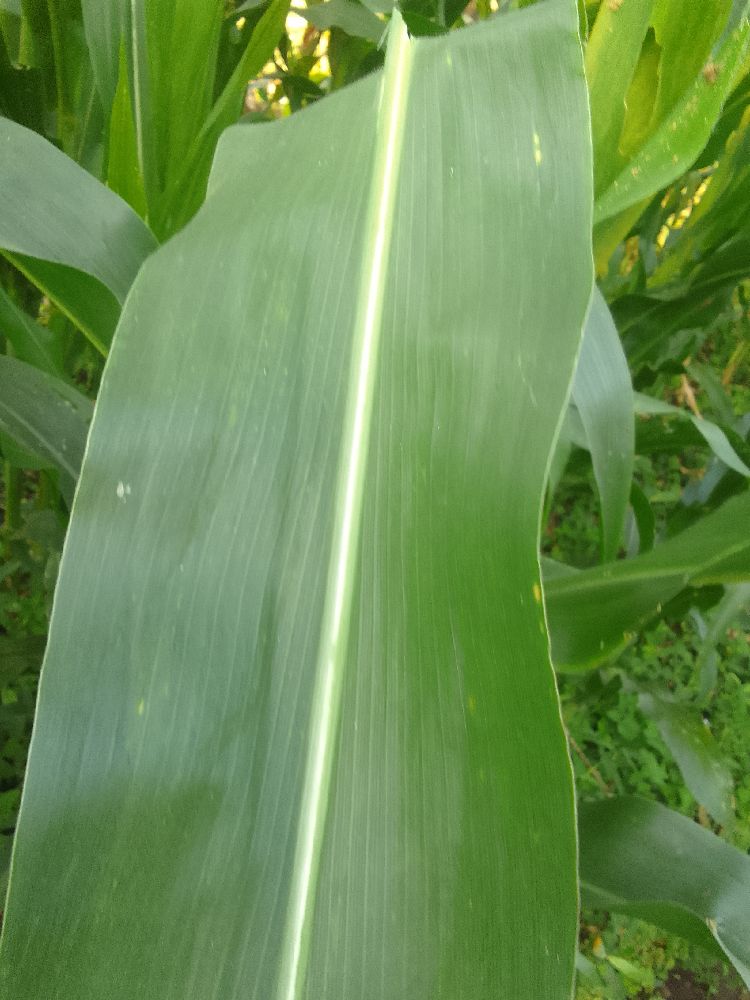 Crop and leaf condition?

maize, healthy
